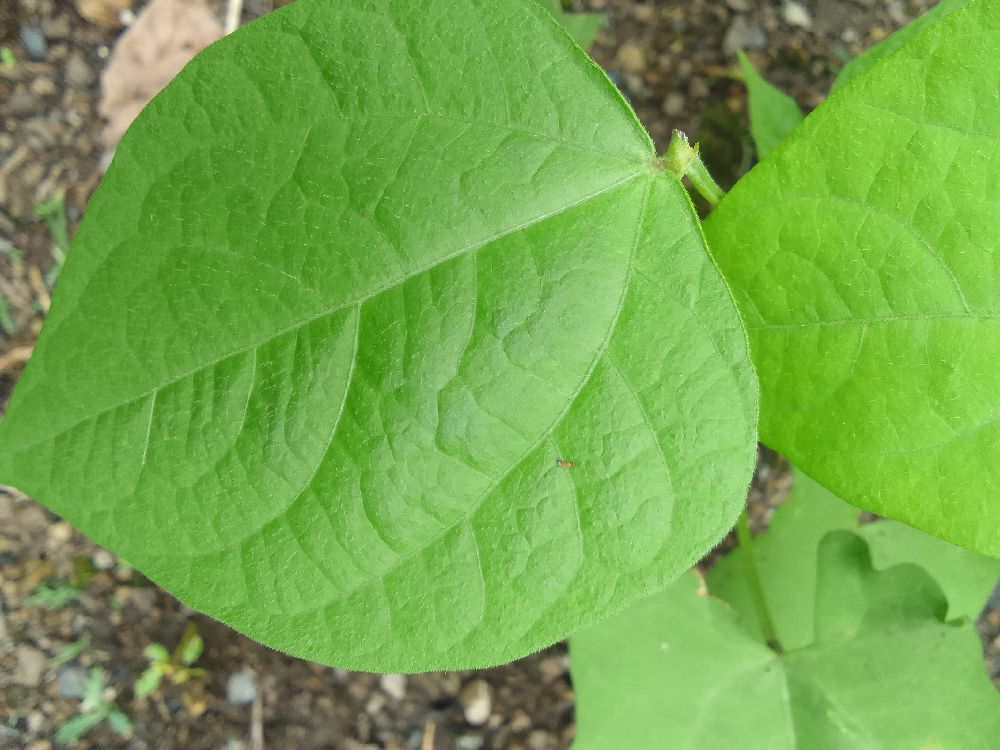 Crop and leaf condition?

common bean, healthy
